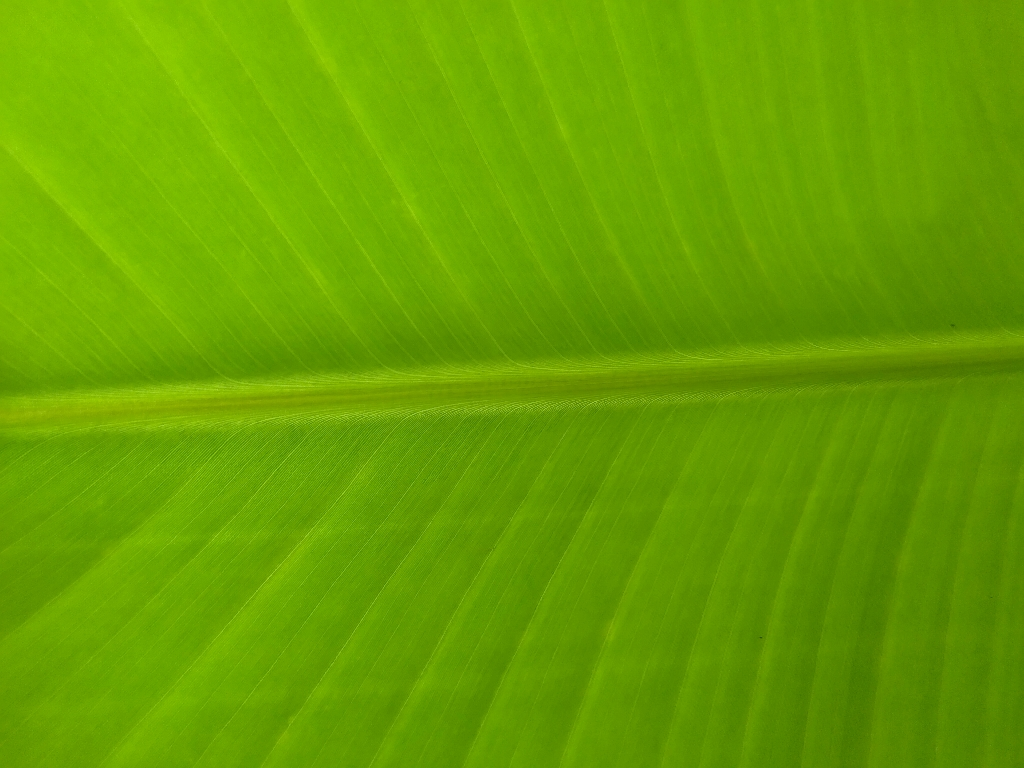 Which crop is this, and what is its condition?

banana, healthy
